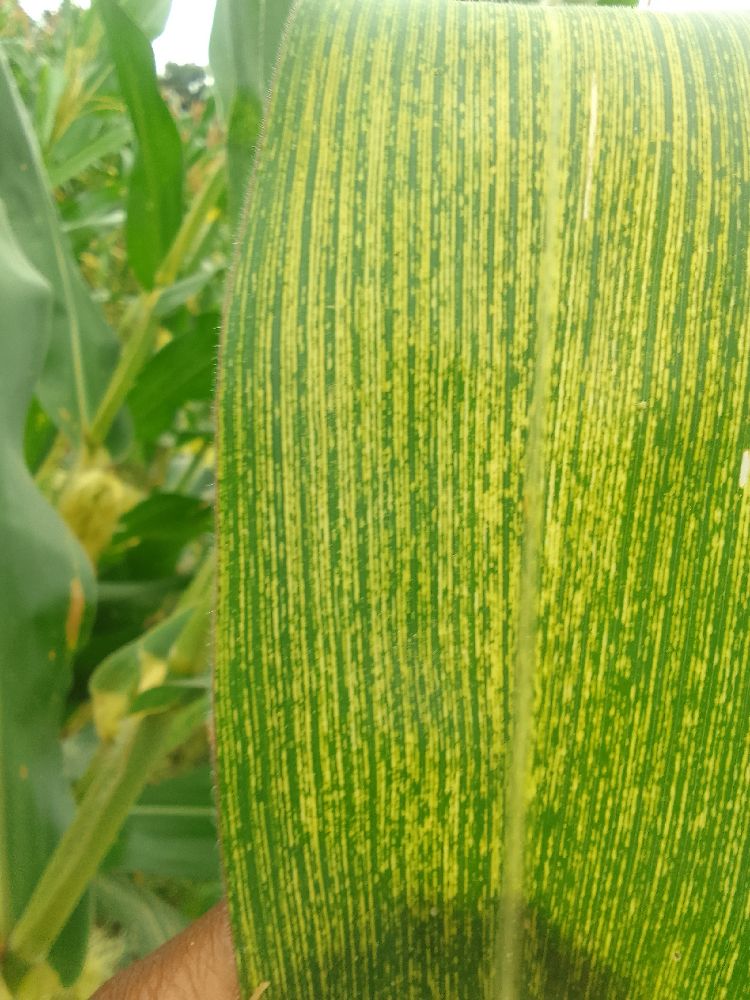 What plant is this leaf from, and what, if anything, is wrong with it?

maize, maize streak virus
